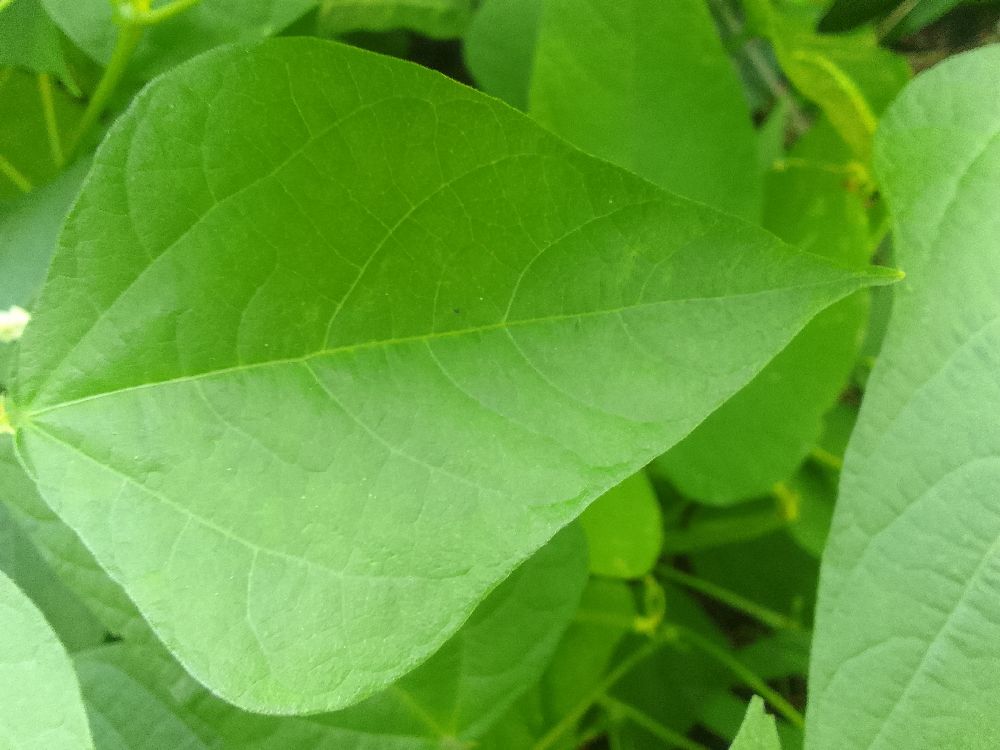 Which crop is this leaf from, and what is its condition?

common bean, healthy
